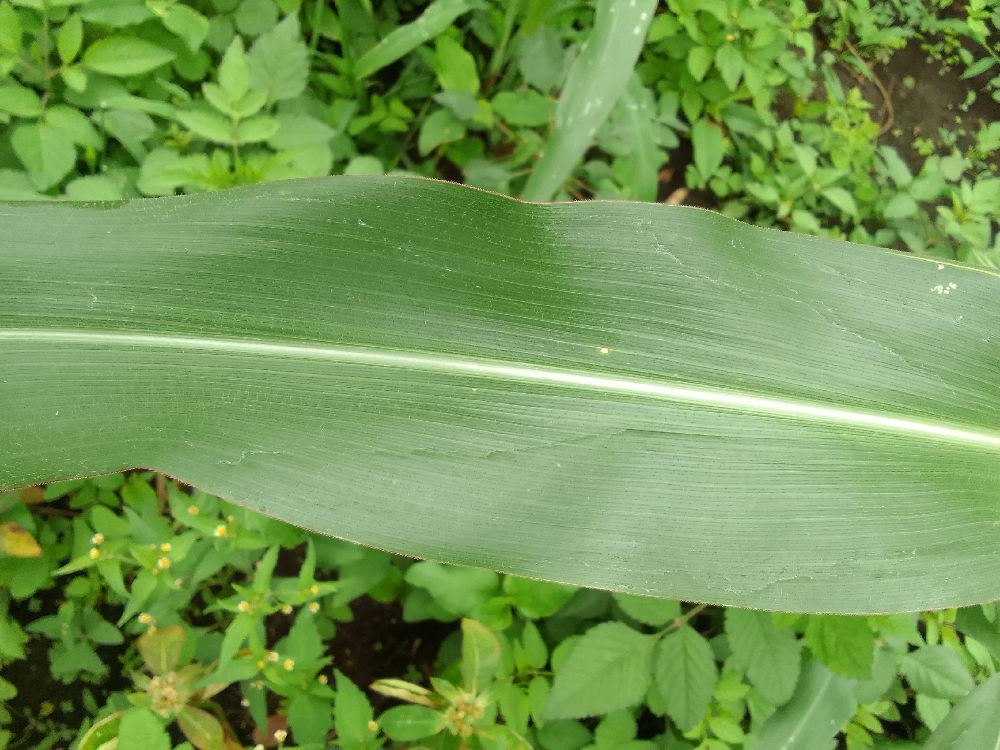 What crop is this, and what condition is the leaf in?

maize, healthy
